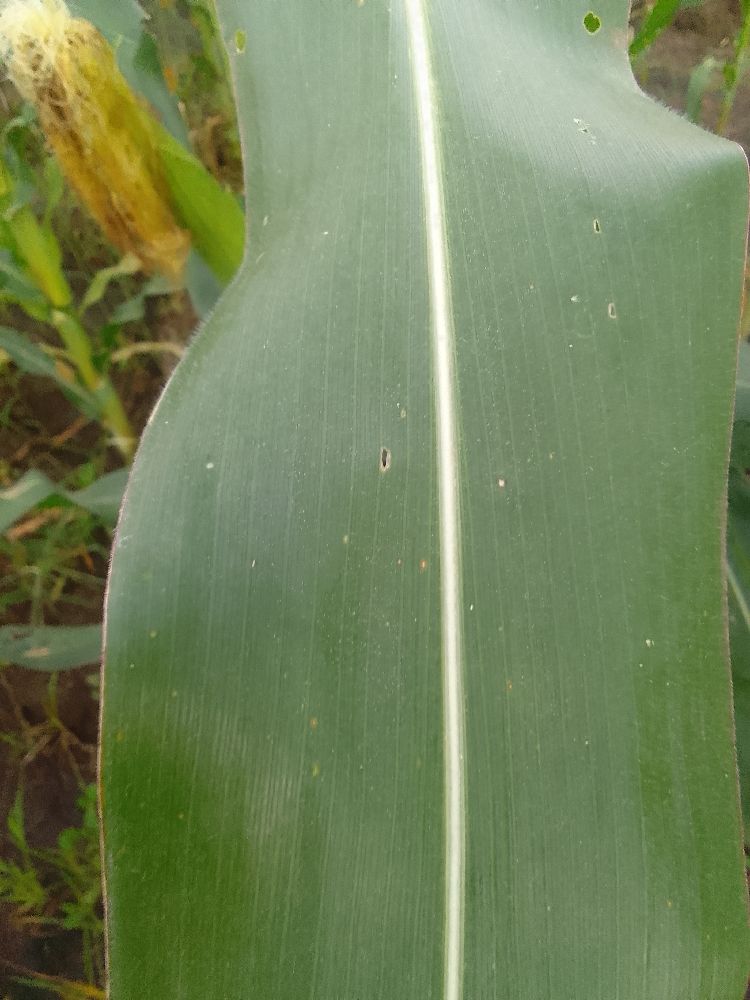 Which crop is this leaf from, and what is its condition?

maize, healthy
